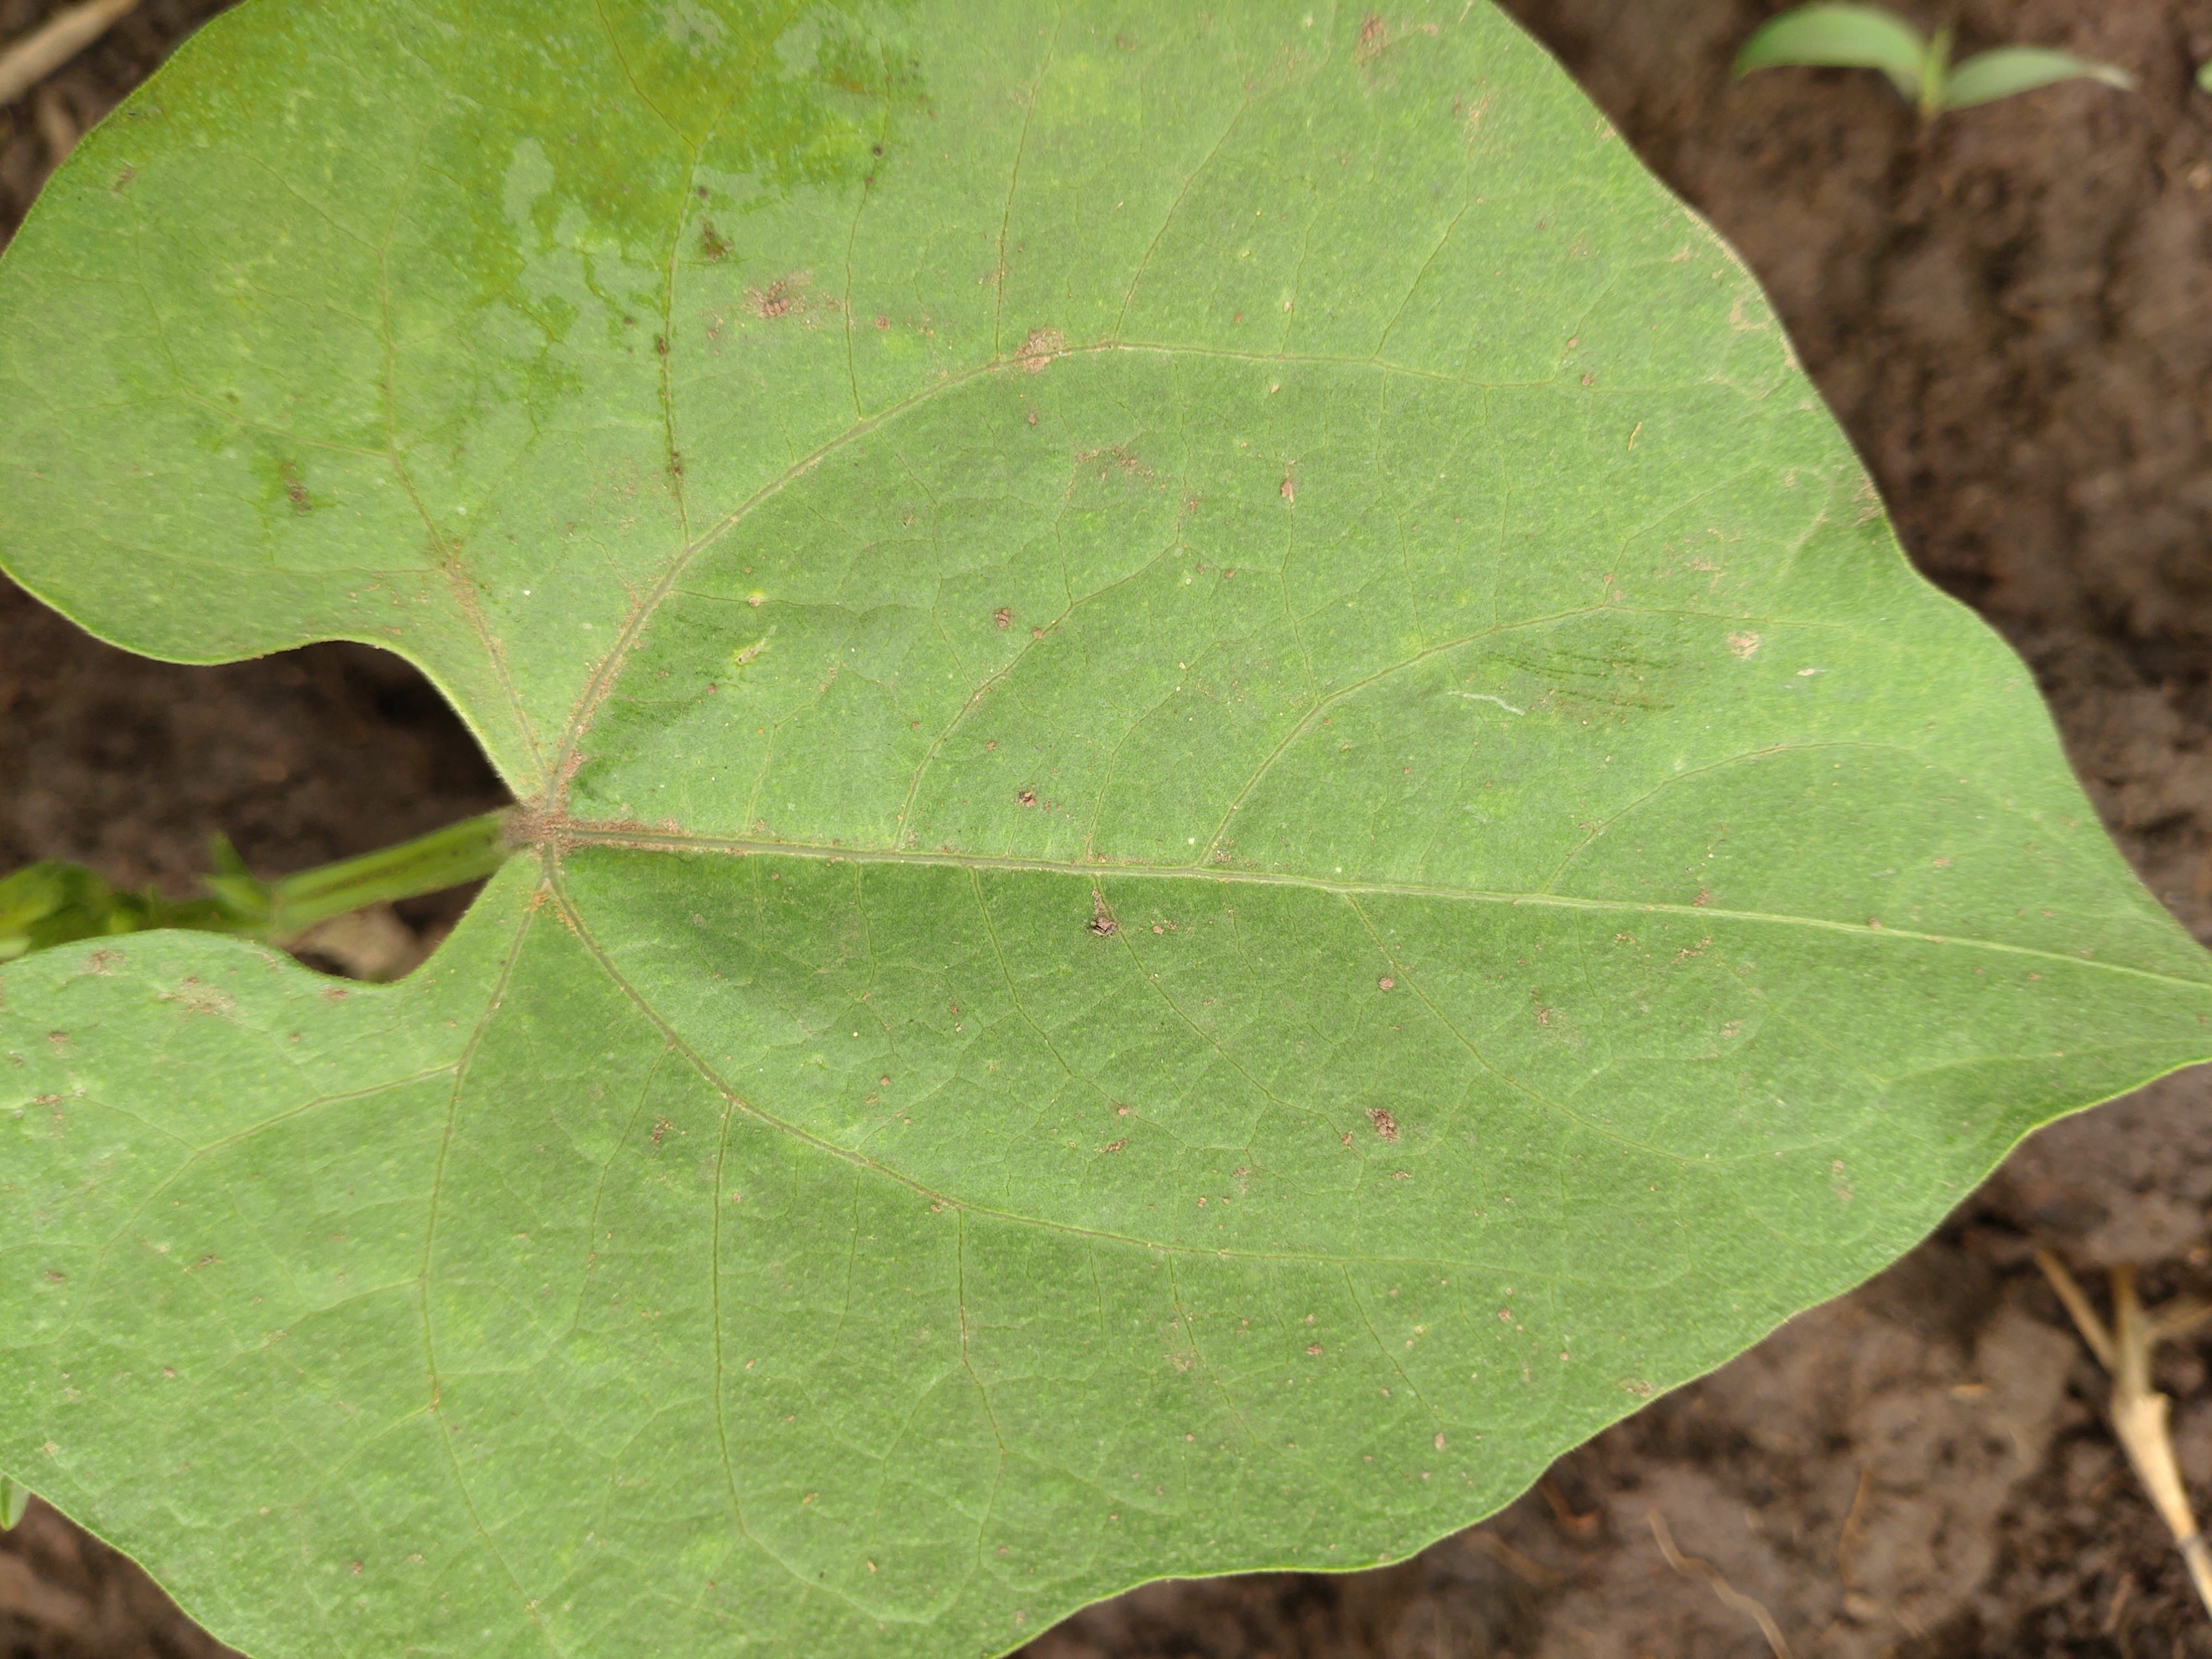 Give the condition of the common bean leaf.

healthy
